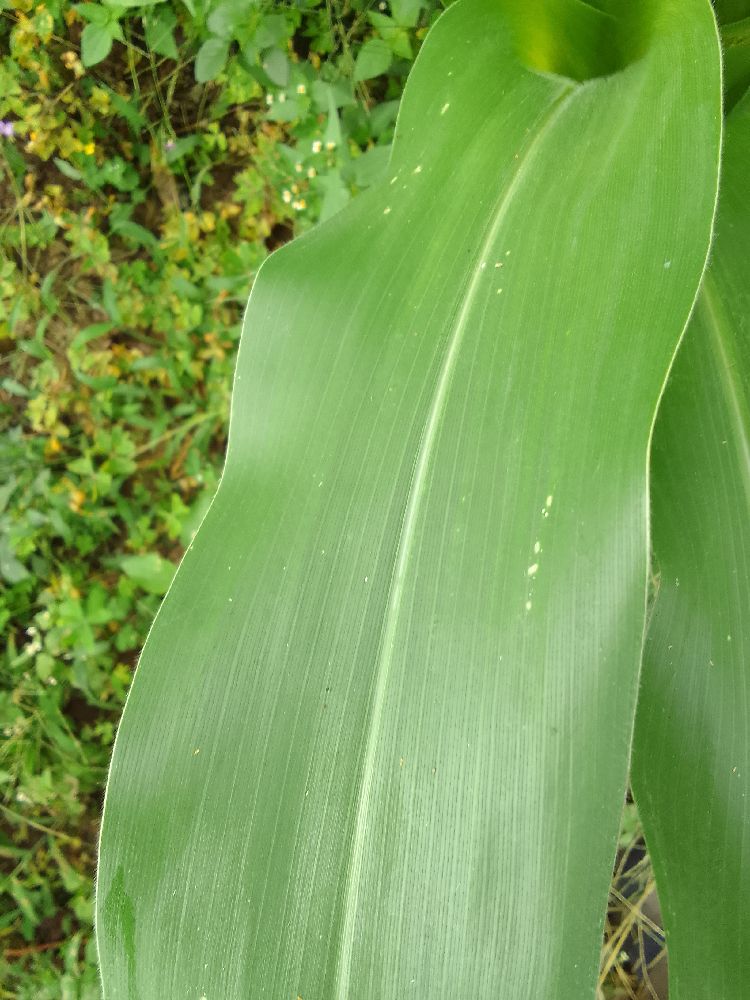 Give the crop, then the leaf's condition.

maize, healthy
